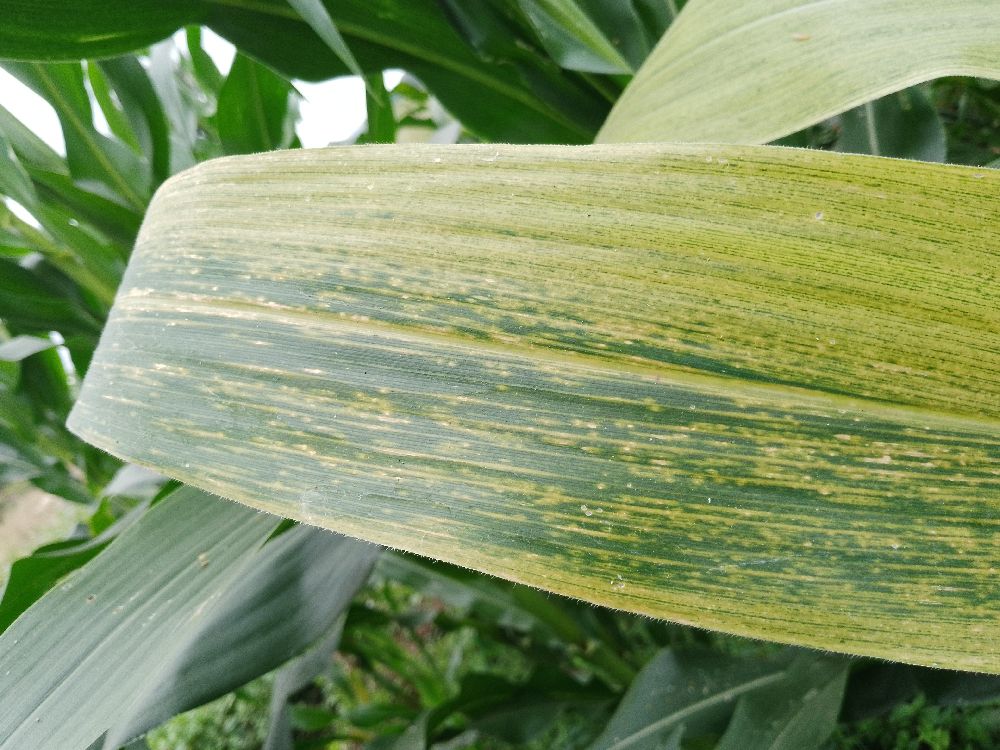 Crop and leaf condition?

maize, maize lethal necrosis
